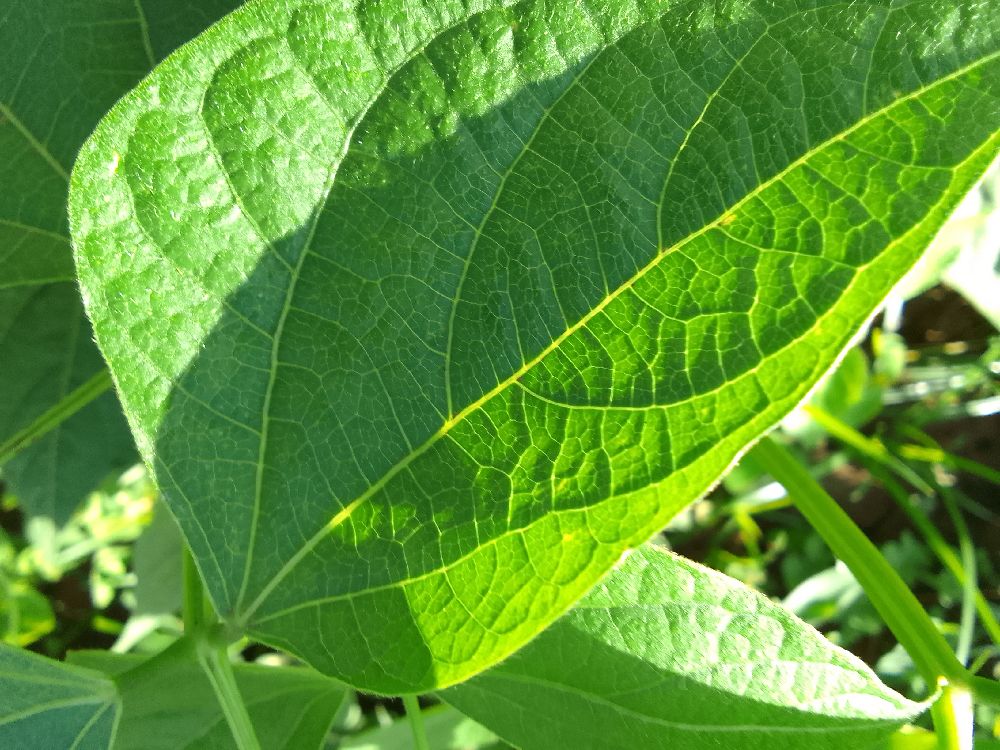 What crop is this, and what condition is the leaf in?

common bean, healthy
